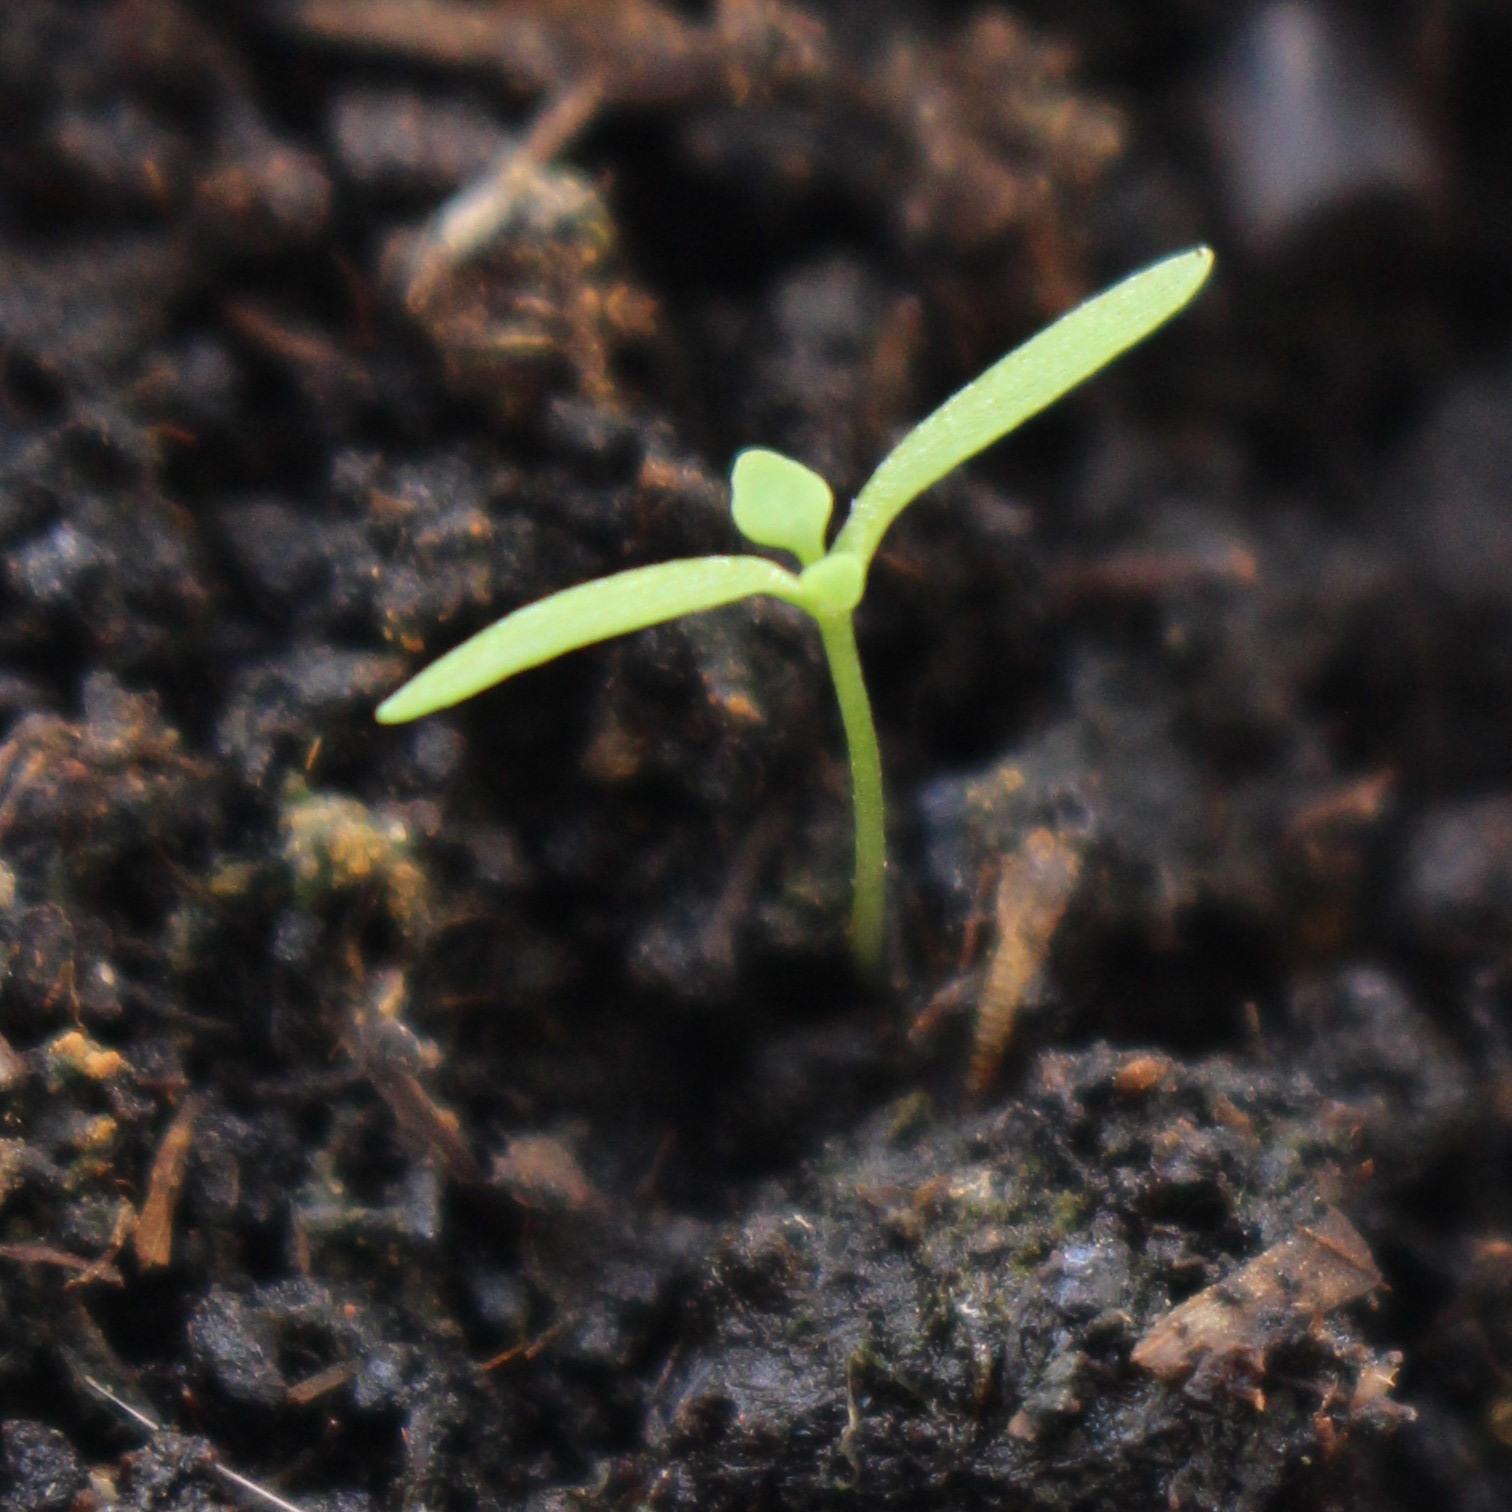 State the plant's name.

Papaver rhoeas
